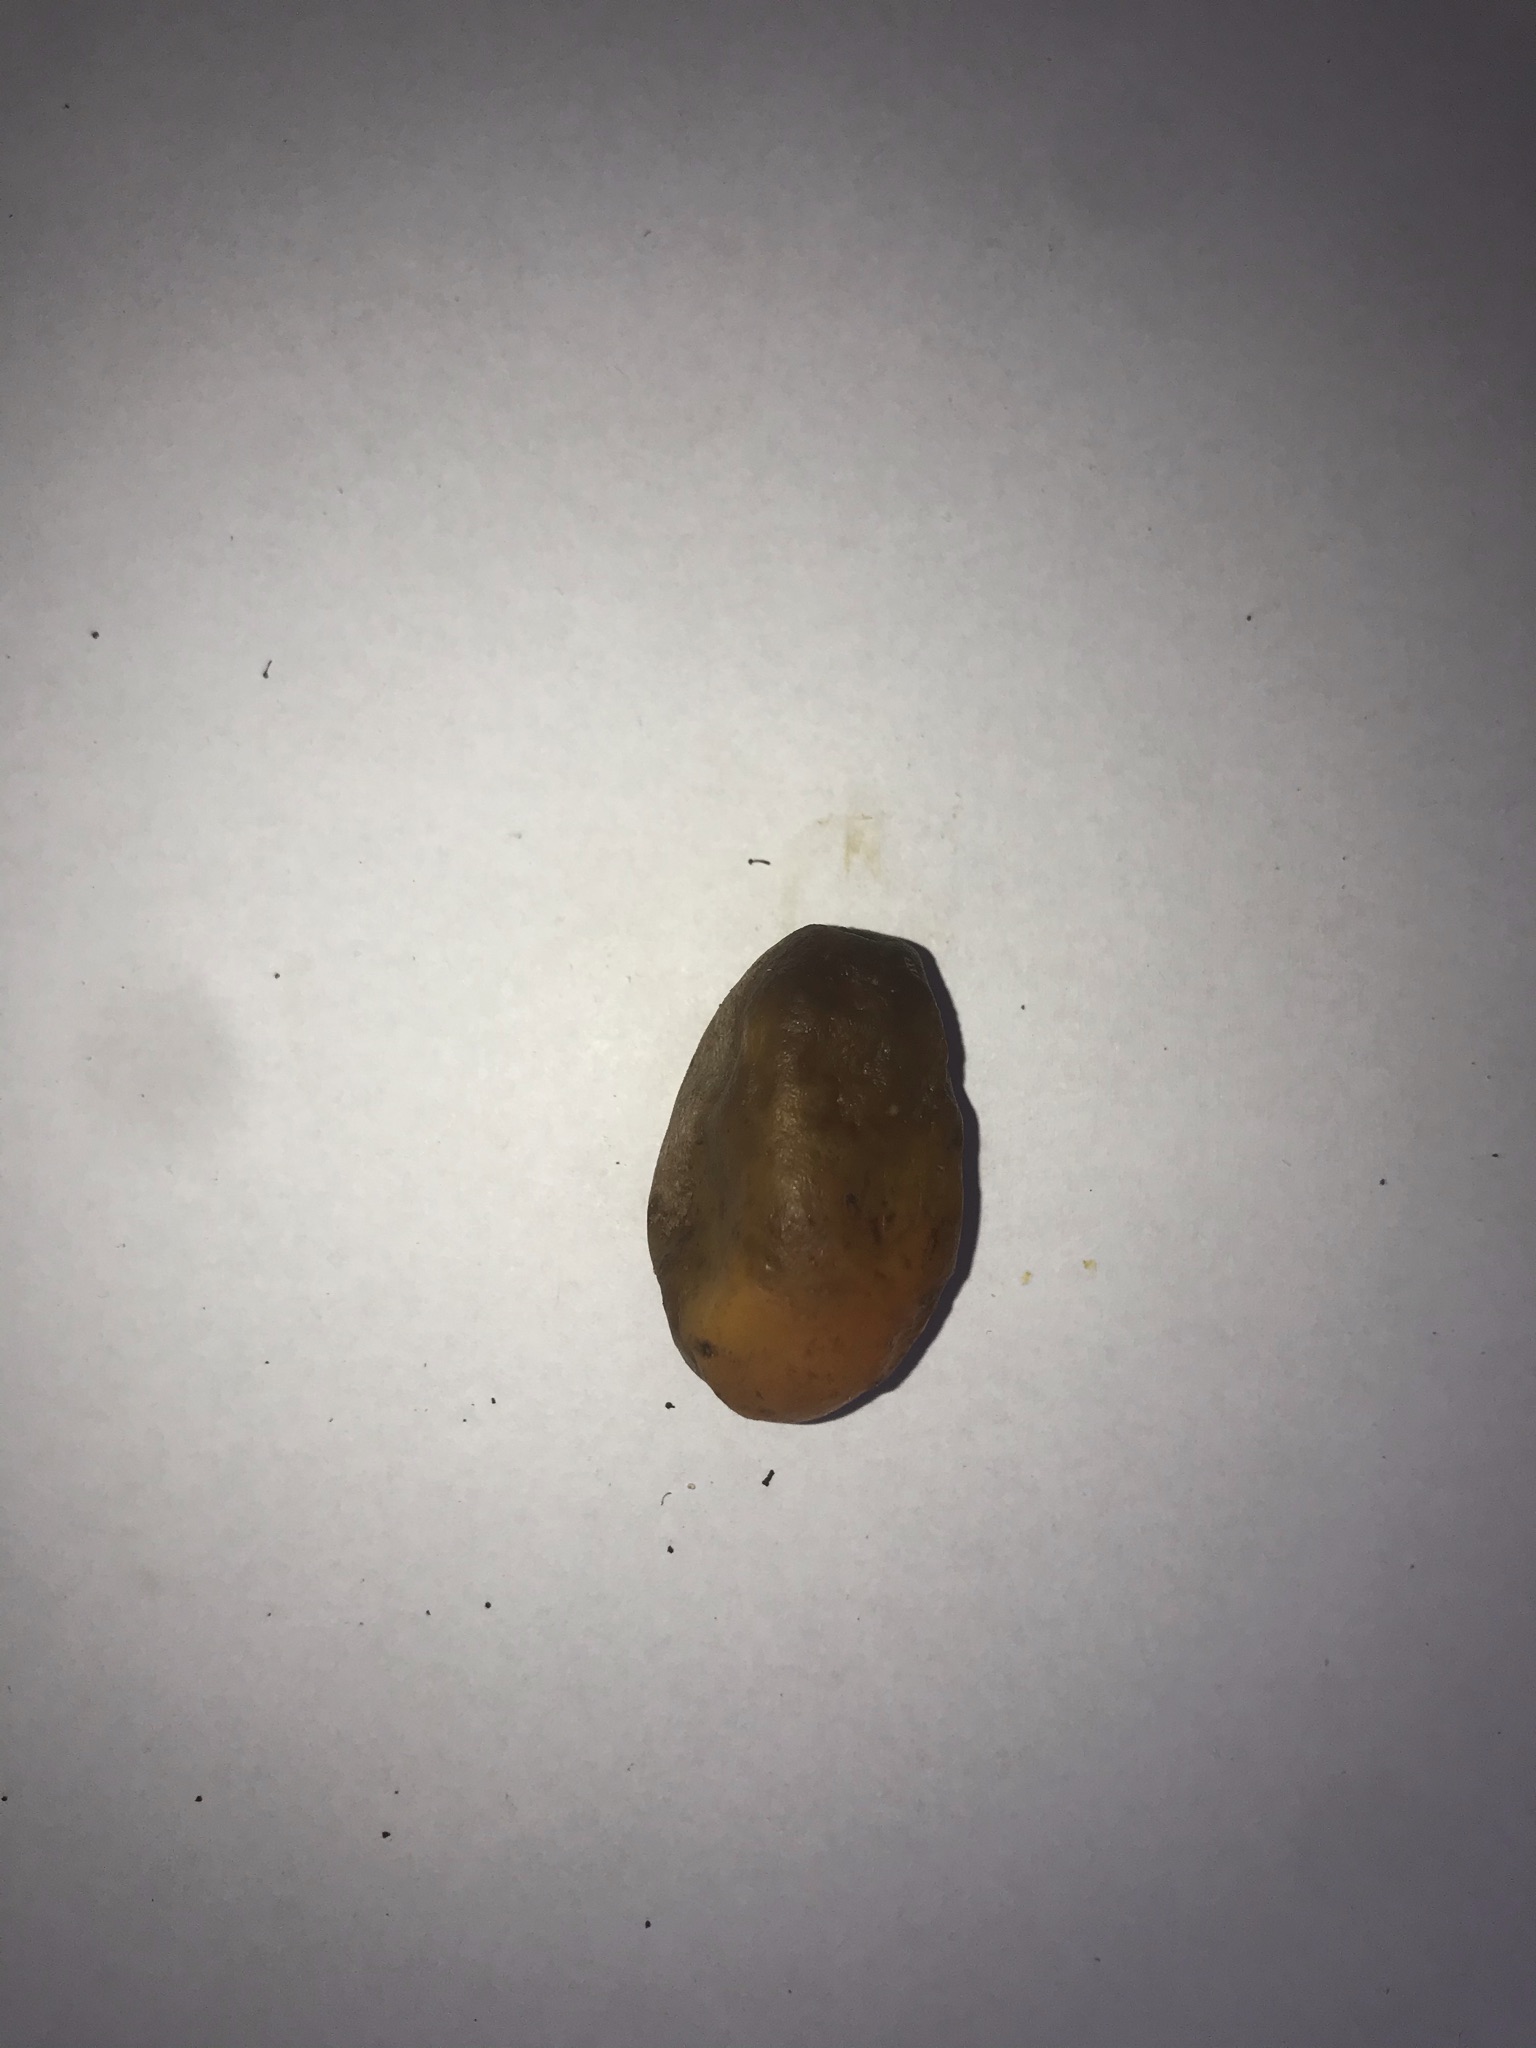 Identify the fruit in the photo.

siriguela
